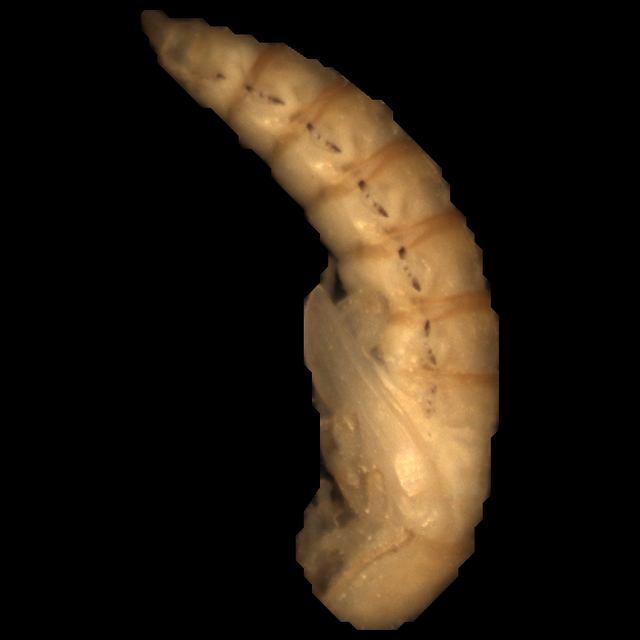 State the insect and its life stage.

mealworm pupa
